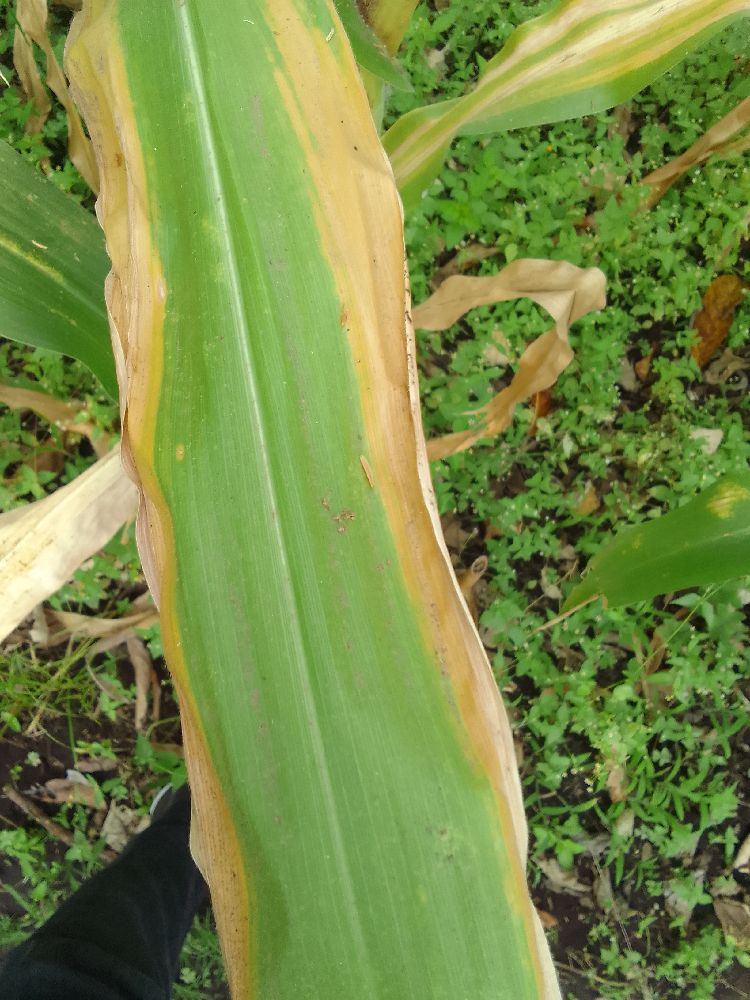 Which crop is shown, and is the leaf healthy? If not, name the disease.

maize, maize lethal necrosis
